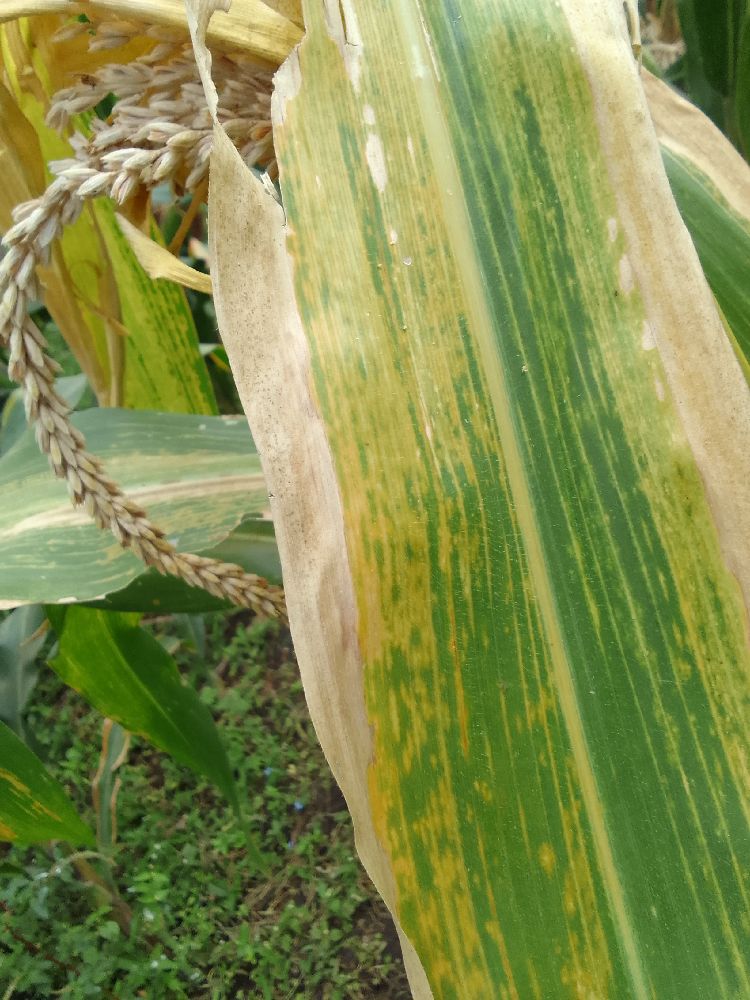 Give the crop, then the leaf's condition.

maize, maize lethal necrosis
